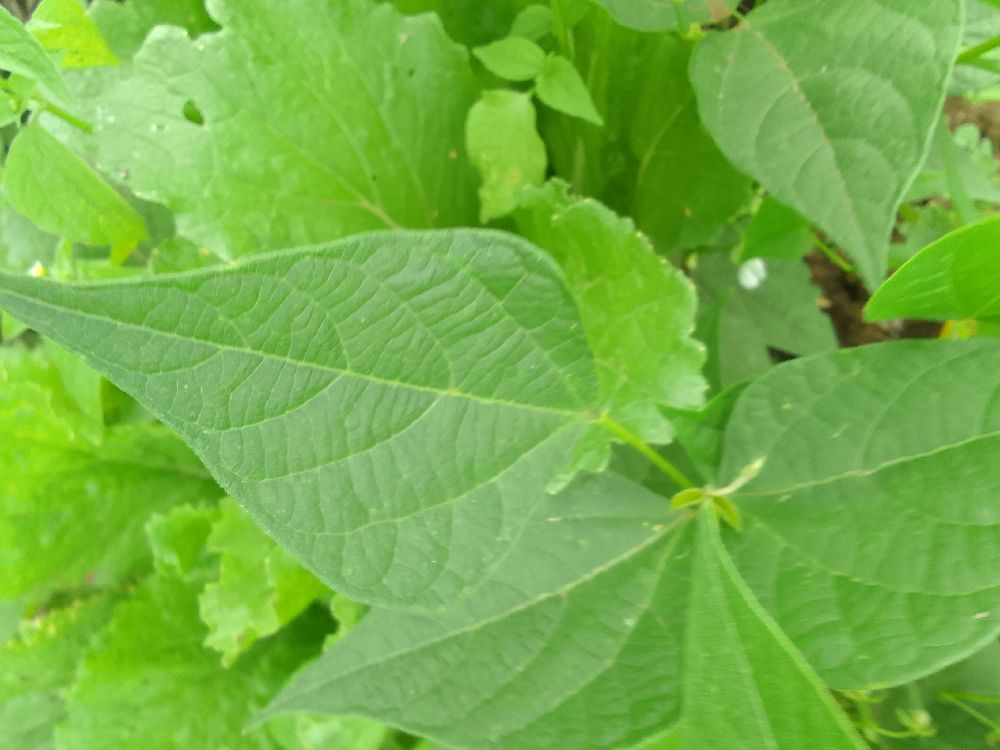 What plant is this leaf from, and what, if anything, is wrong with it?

common bean, healthy
